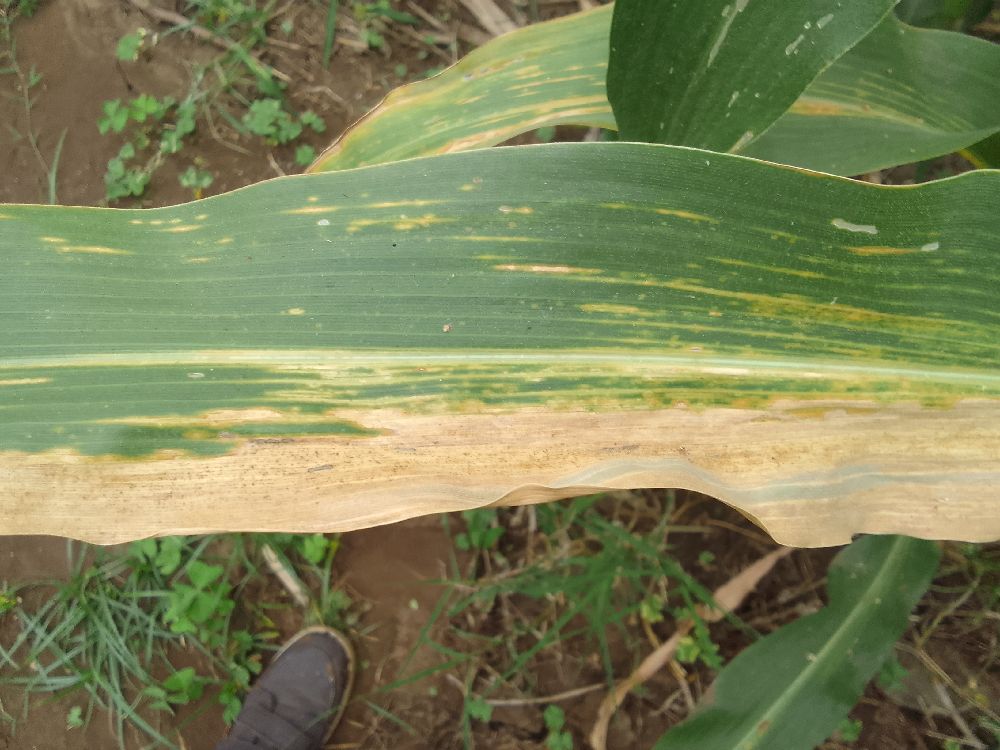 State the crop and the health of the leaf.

maize, maize lethal necrosis
